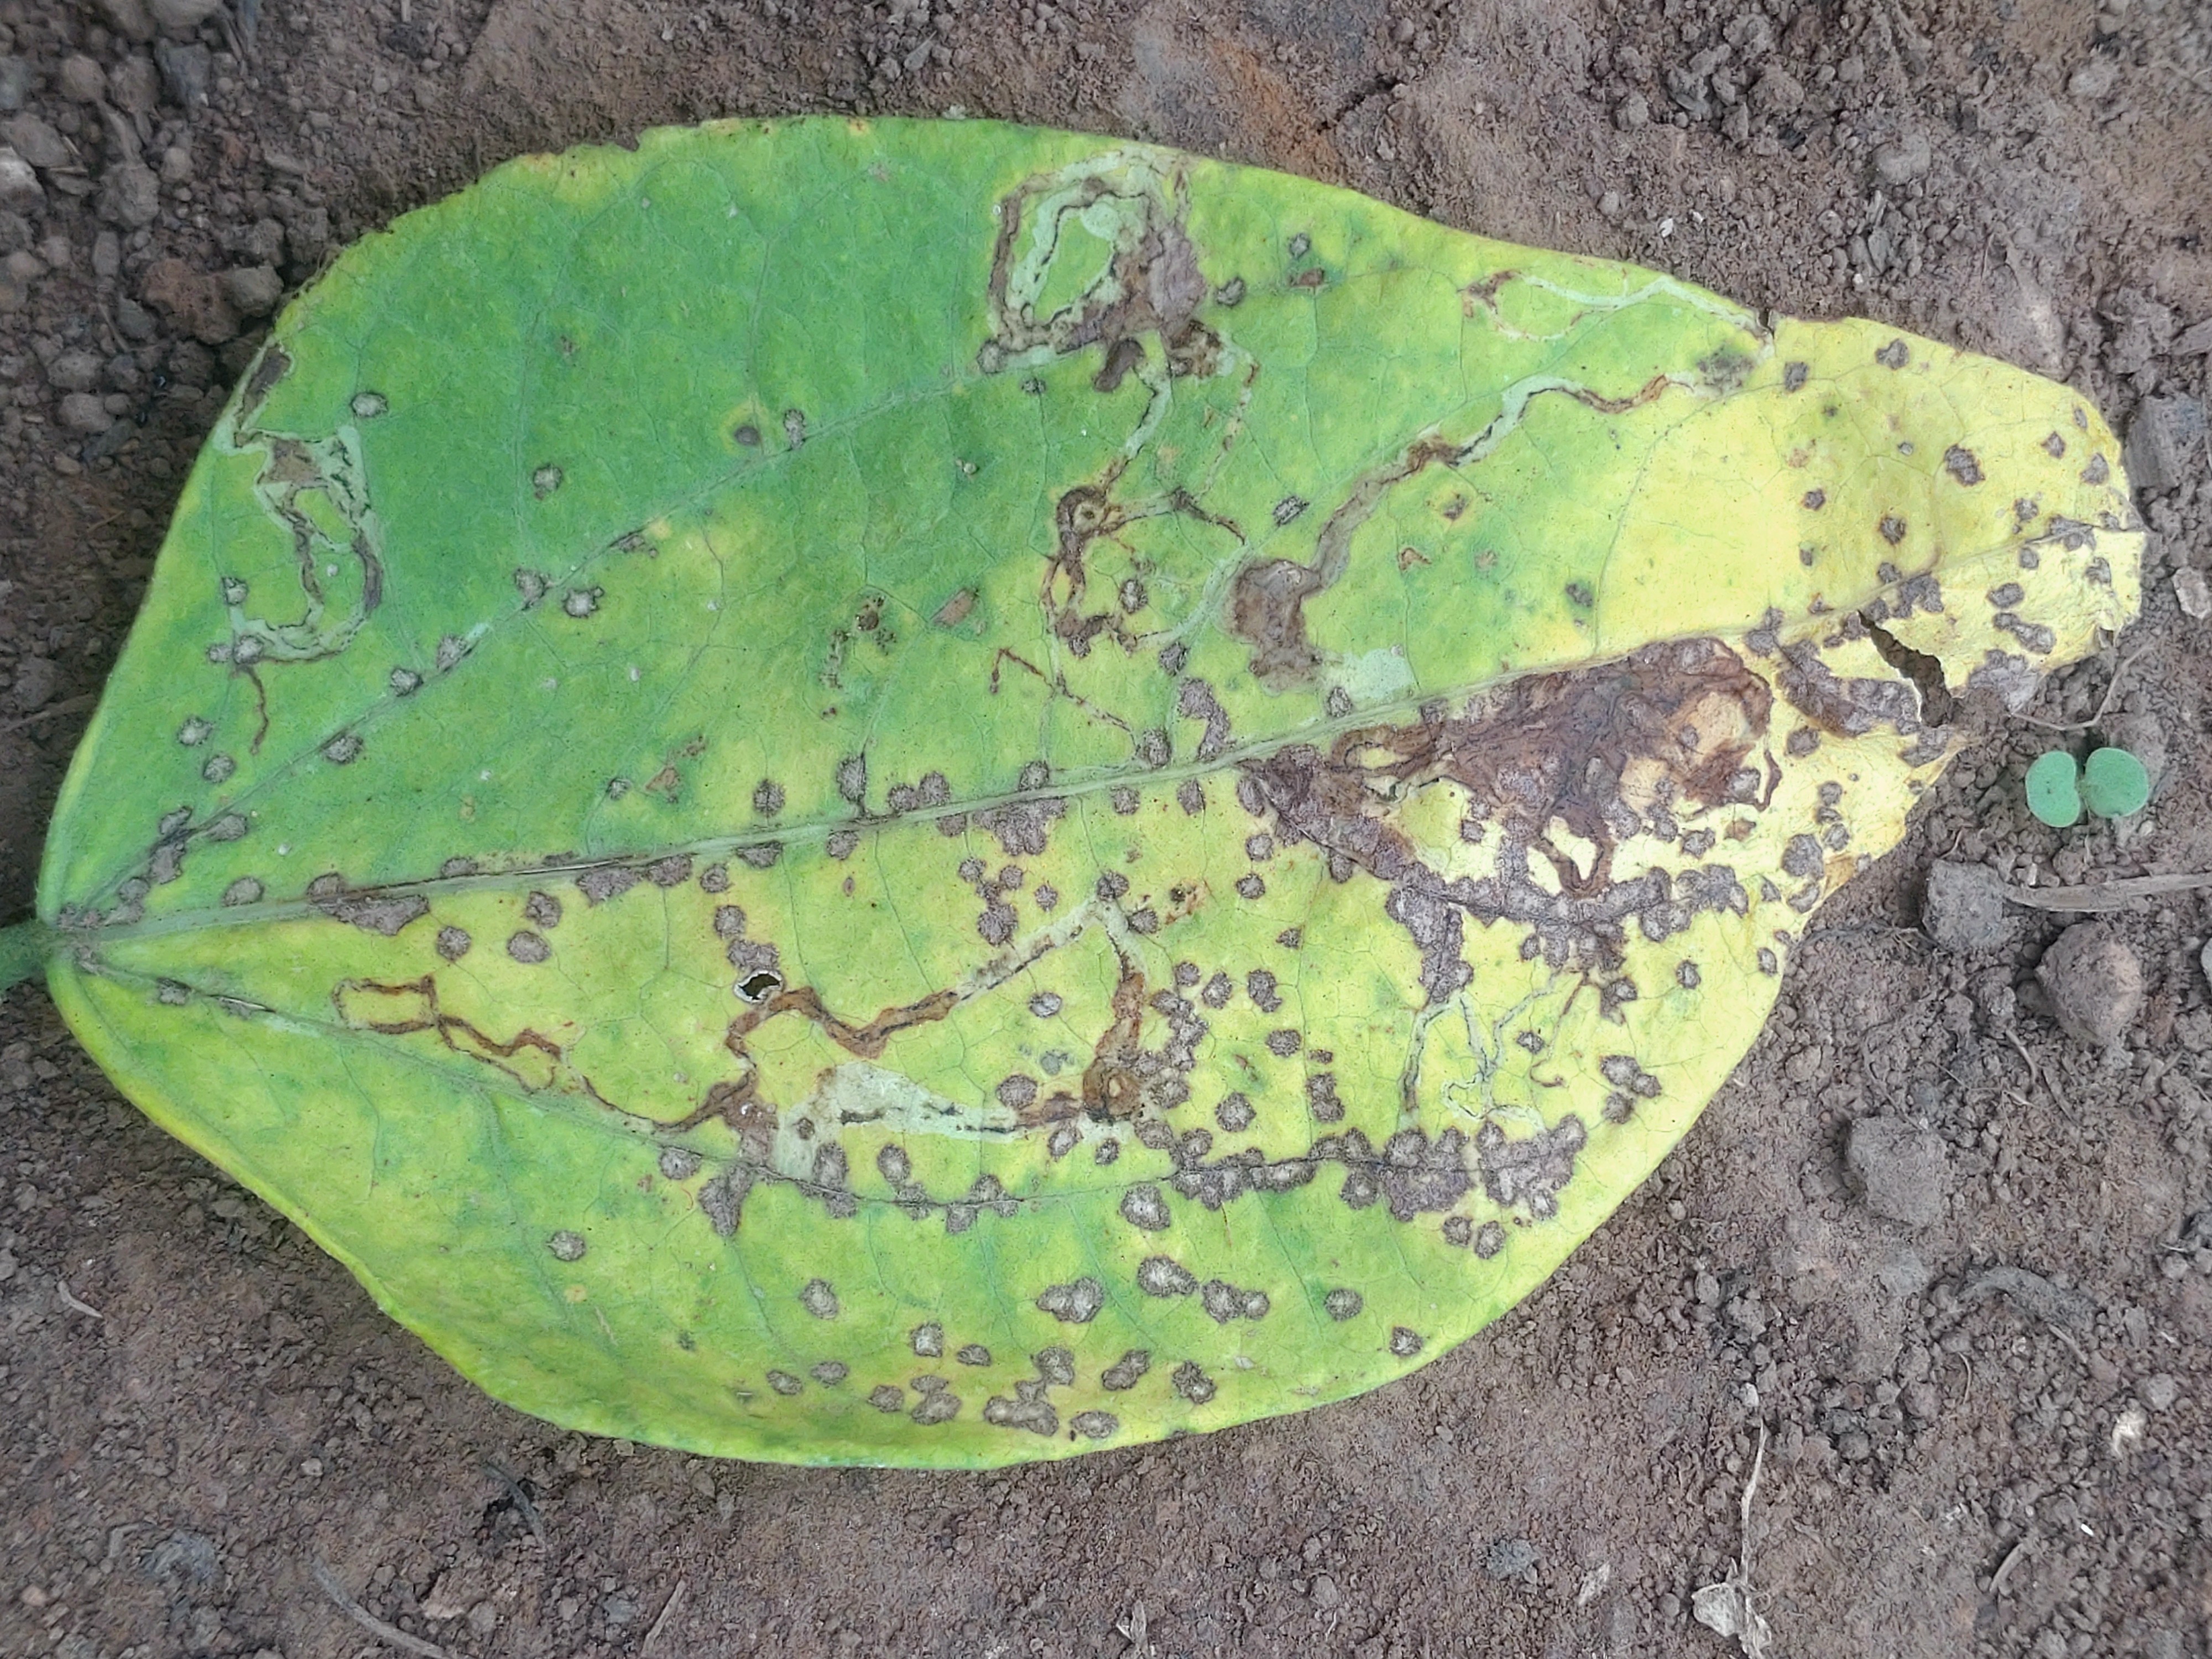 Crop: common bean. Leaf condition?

anthracnose
